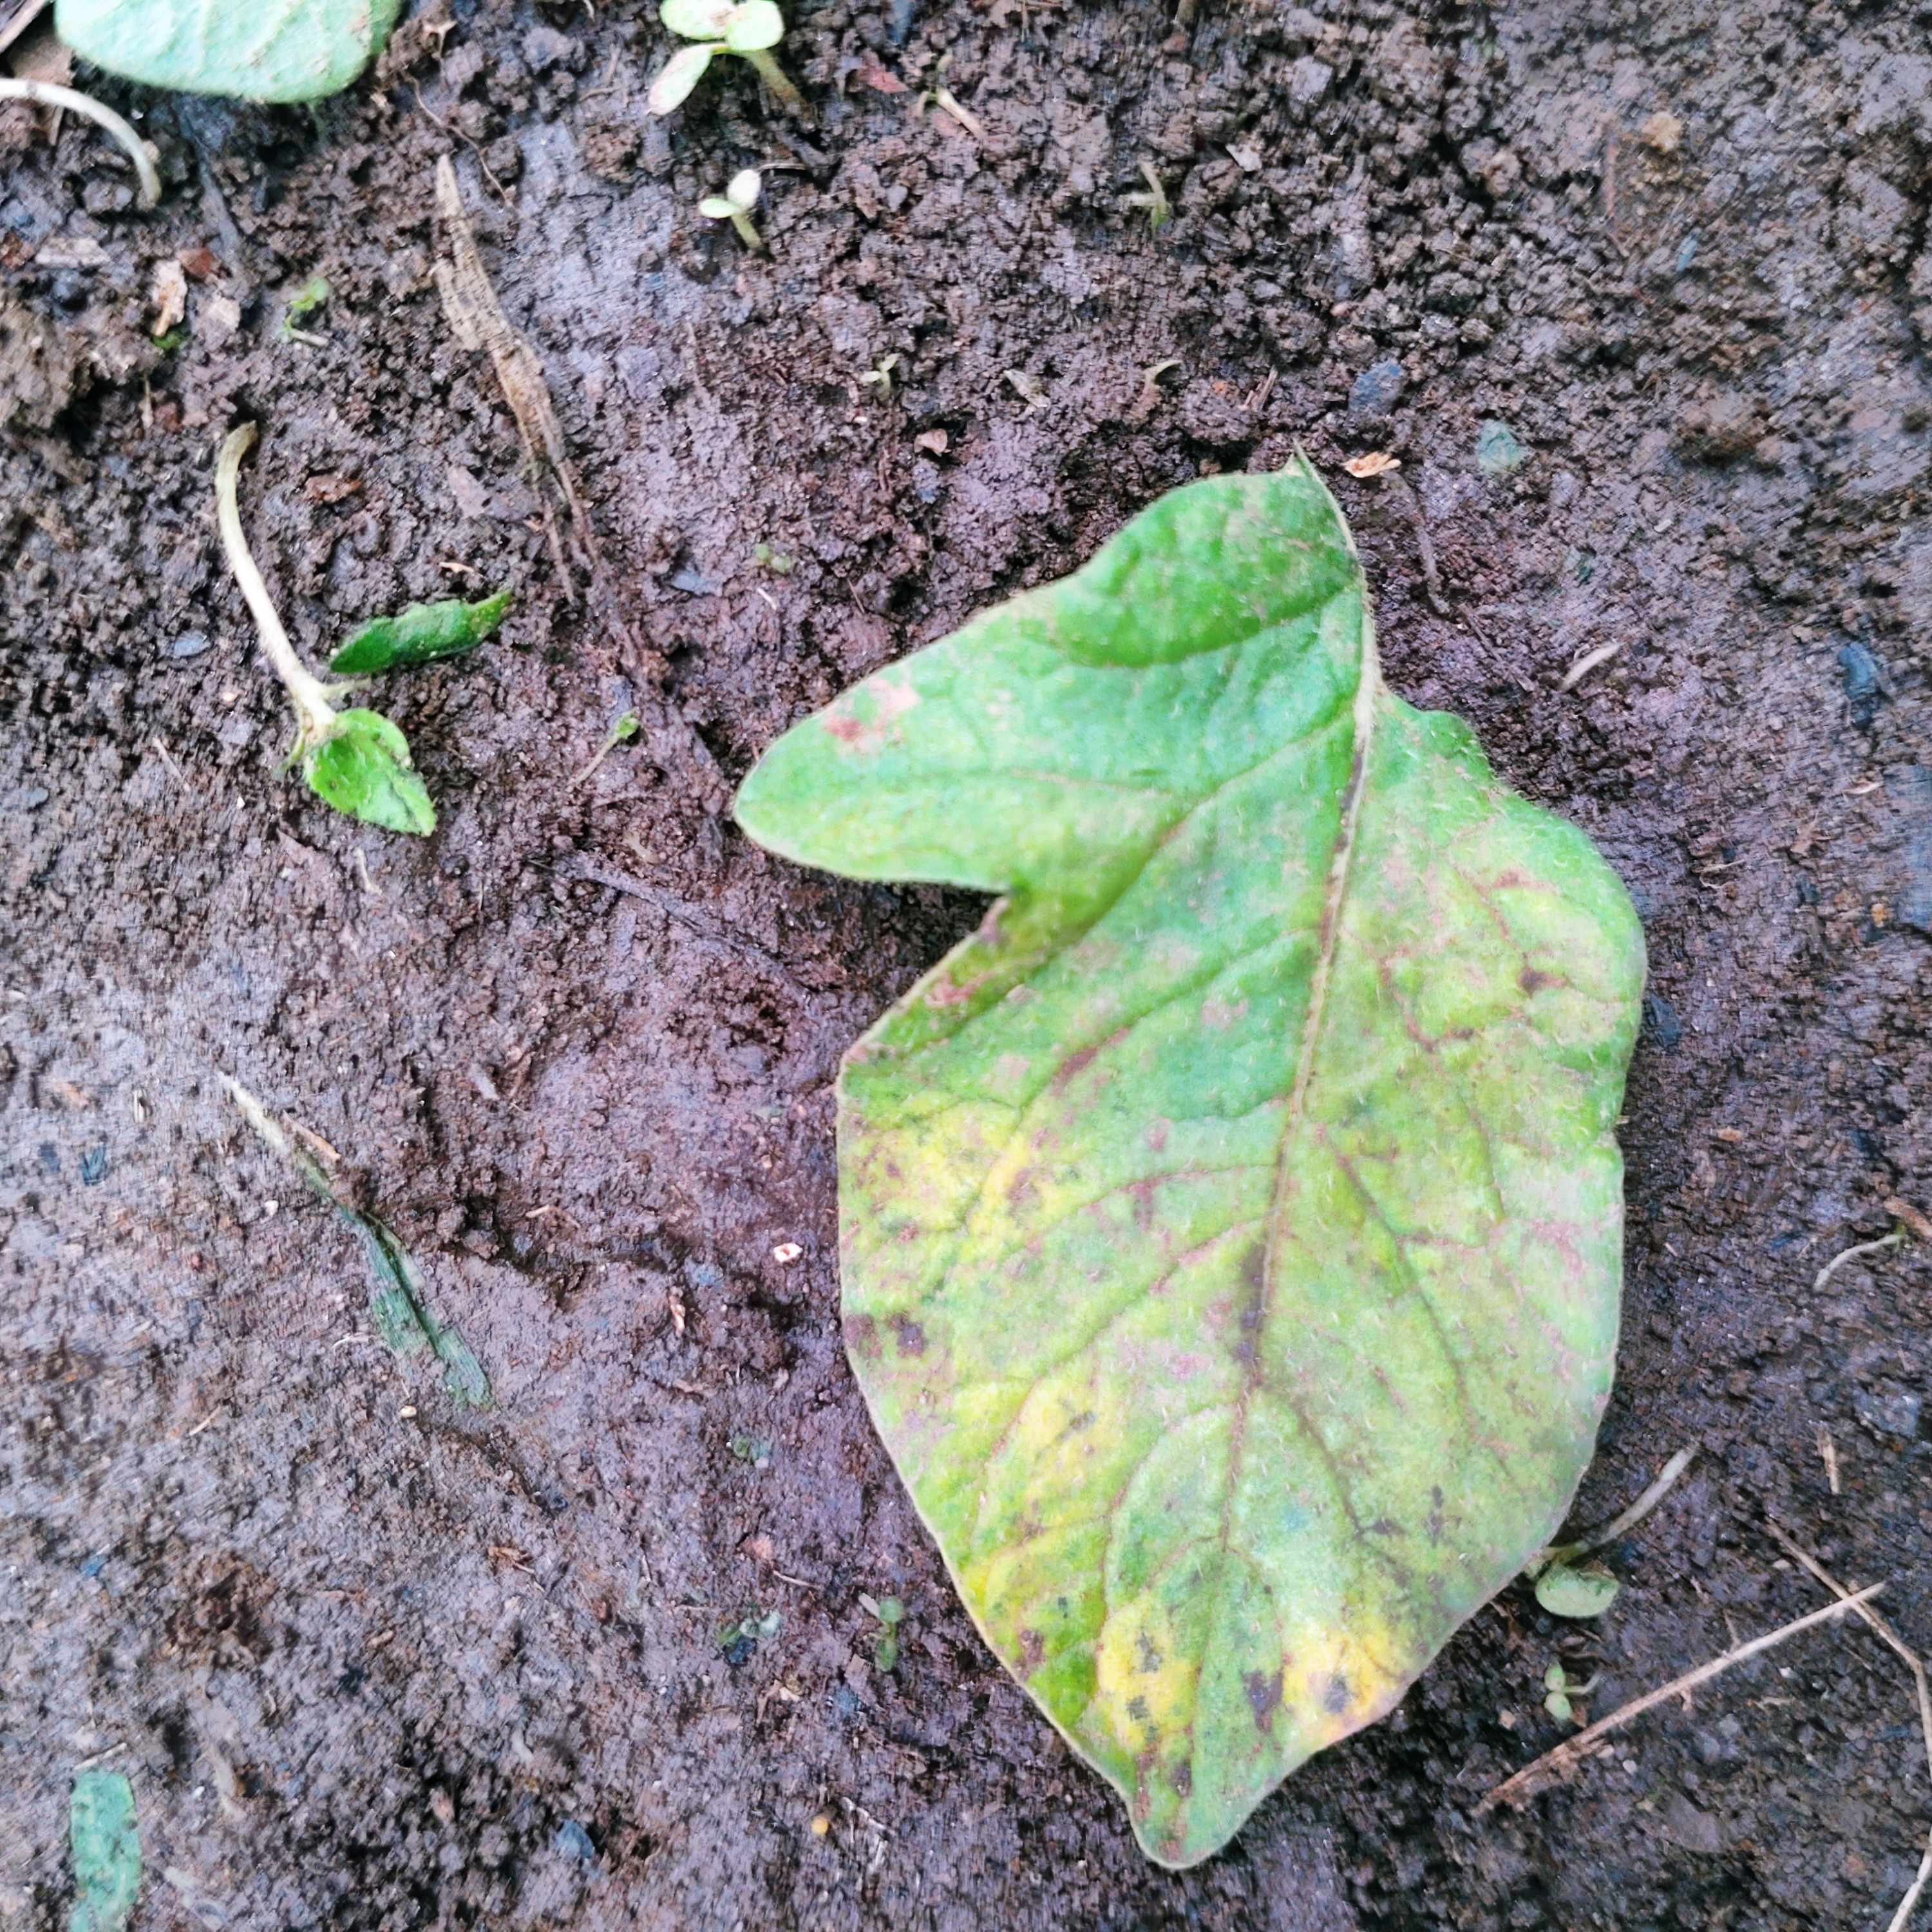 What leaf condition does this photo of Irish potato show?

late blight
